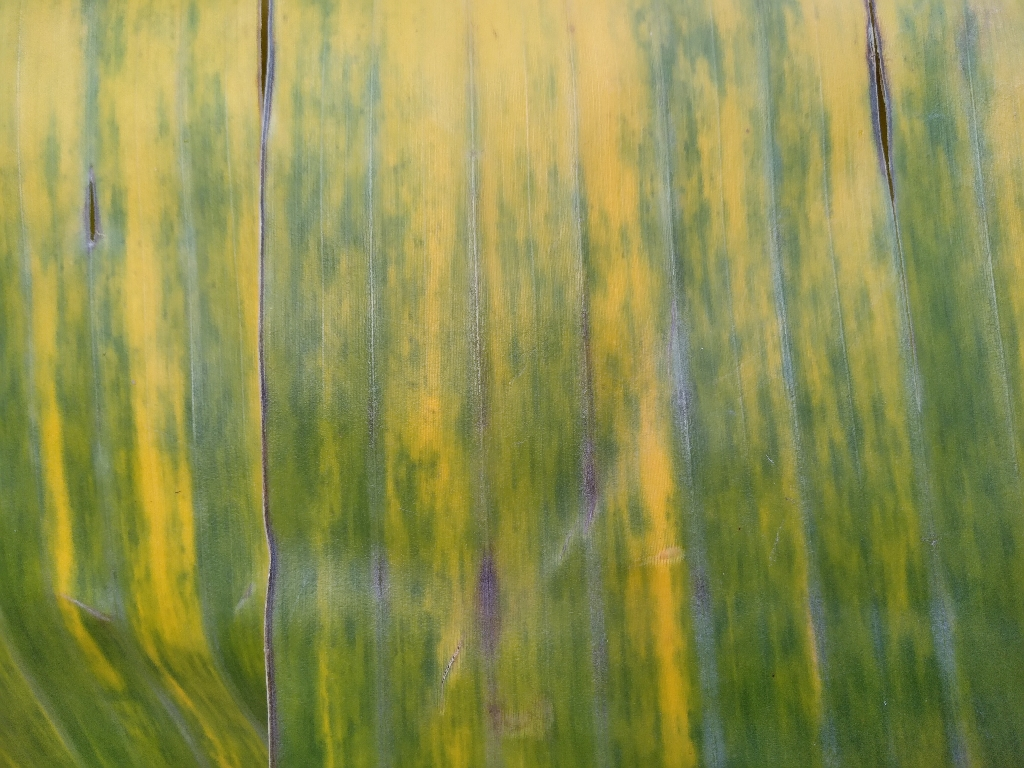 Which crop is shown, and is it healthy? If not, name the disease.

banana, fusarium wilt race 1
